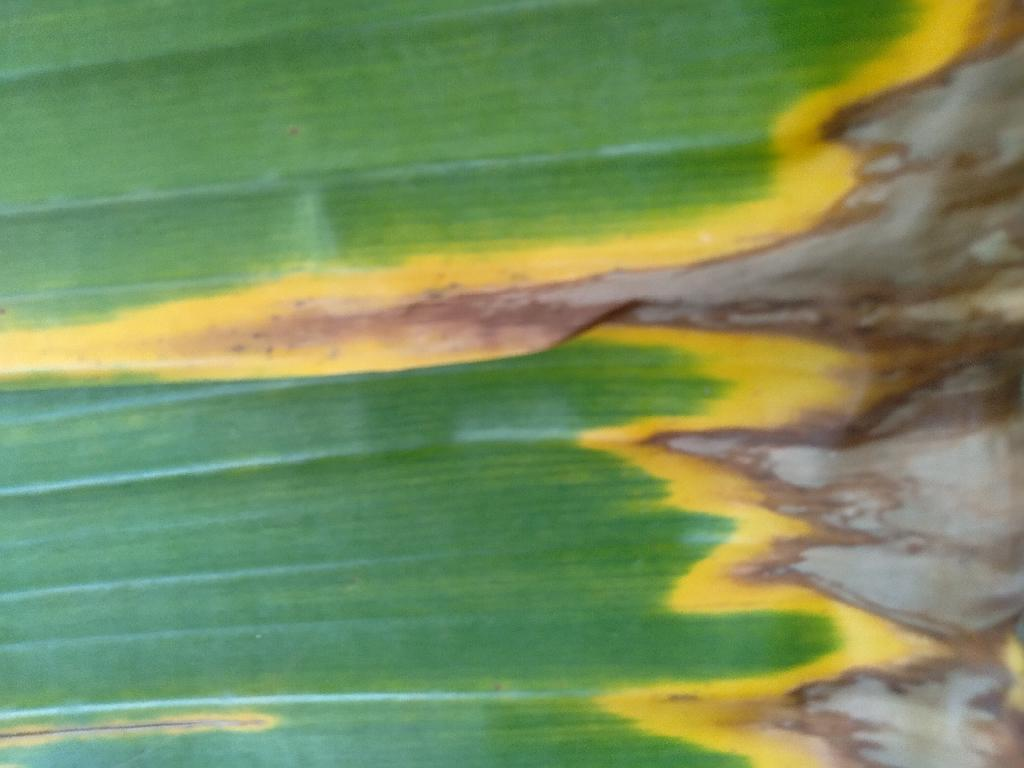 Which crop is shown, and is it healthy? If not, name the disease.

banana, fusarium wilt race 1
